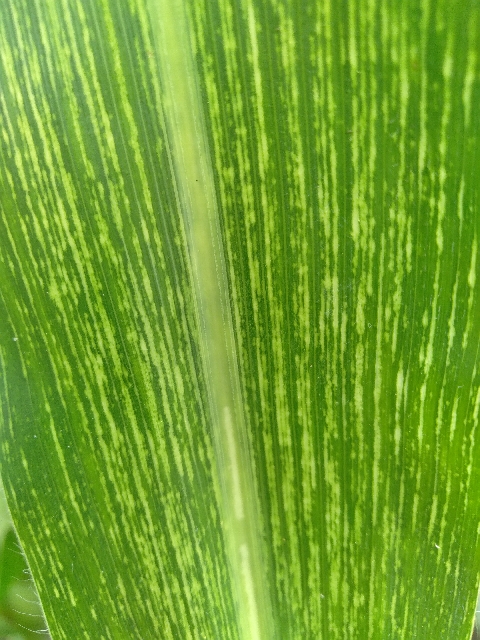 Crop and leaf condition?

maize, maize streak virus
